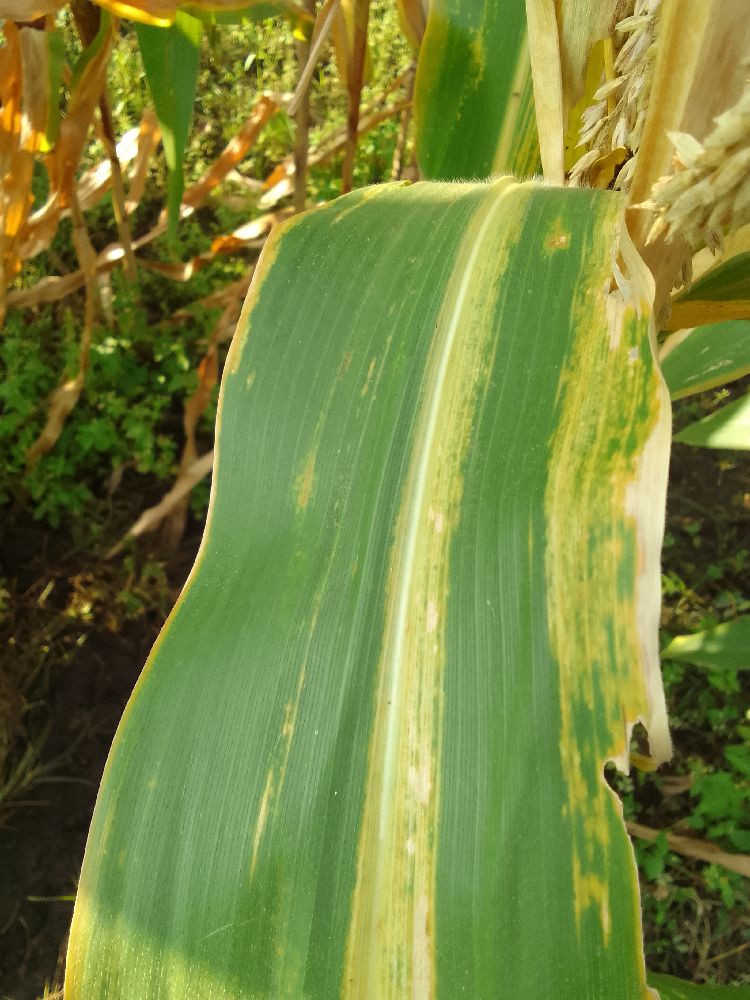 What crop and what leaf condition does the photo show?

maize, maize lethal necrosis
